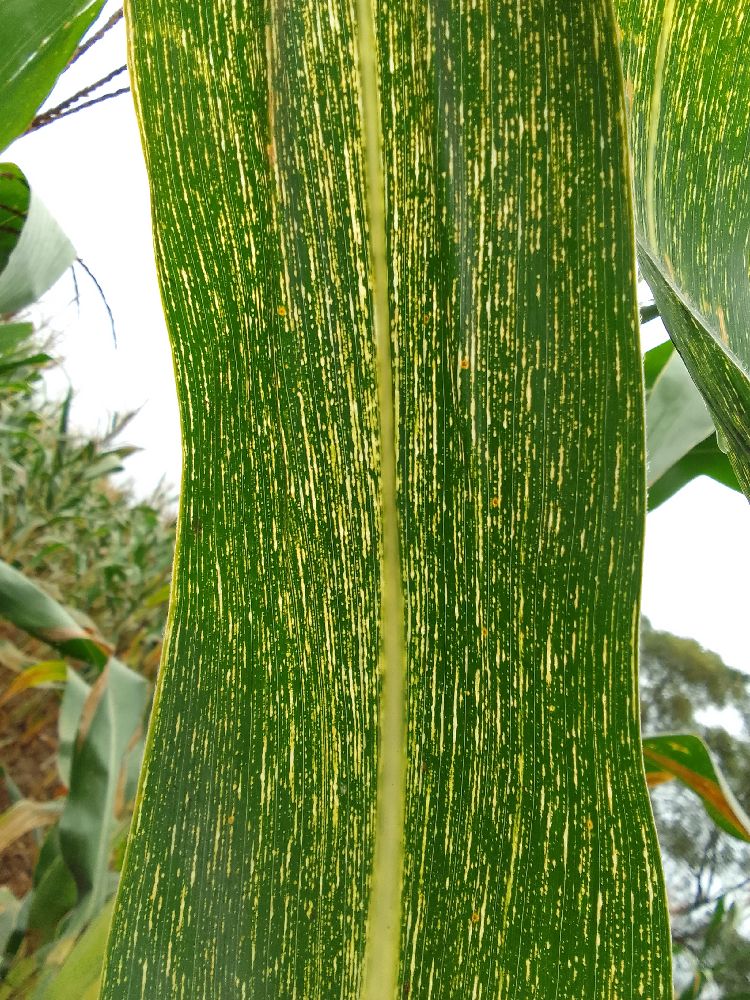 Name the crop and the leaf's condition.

maize, maize streak virus
